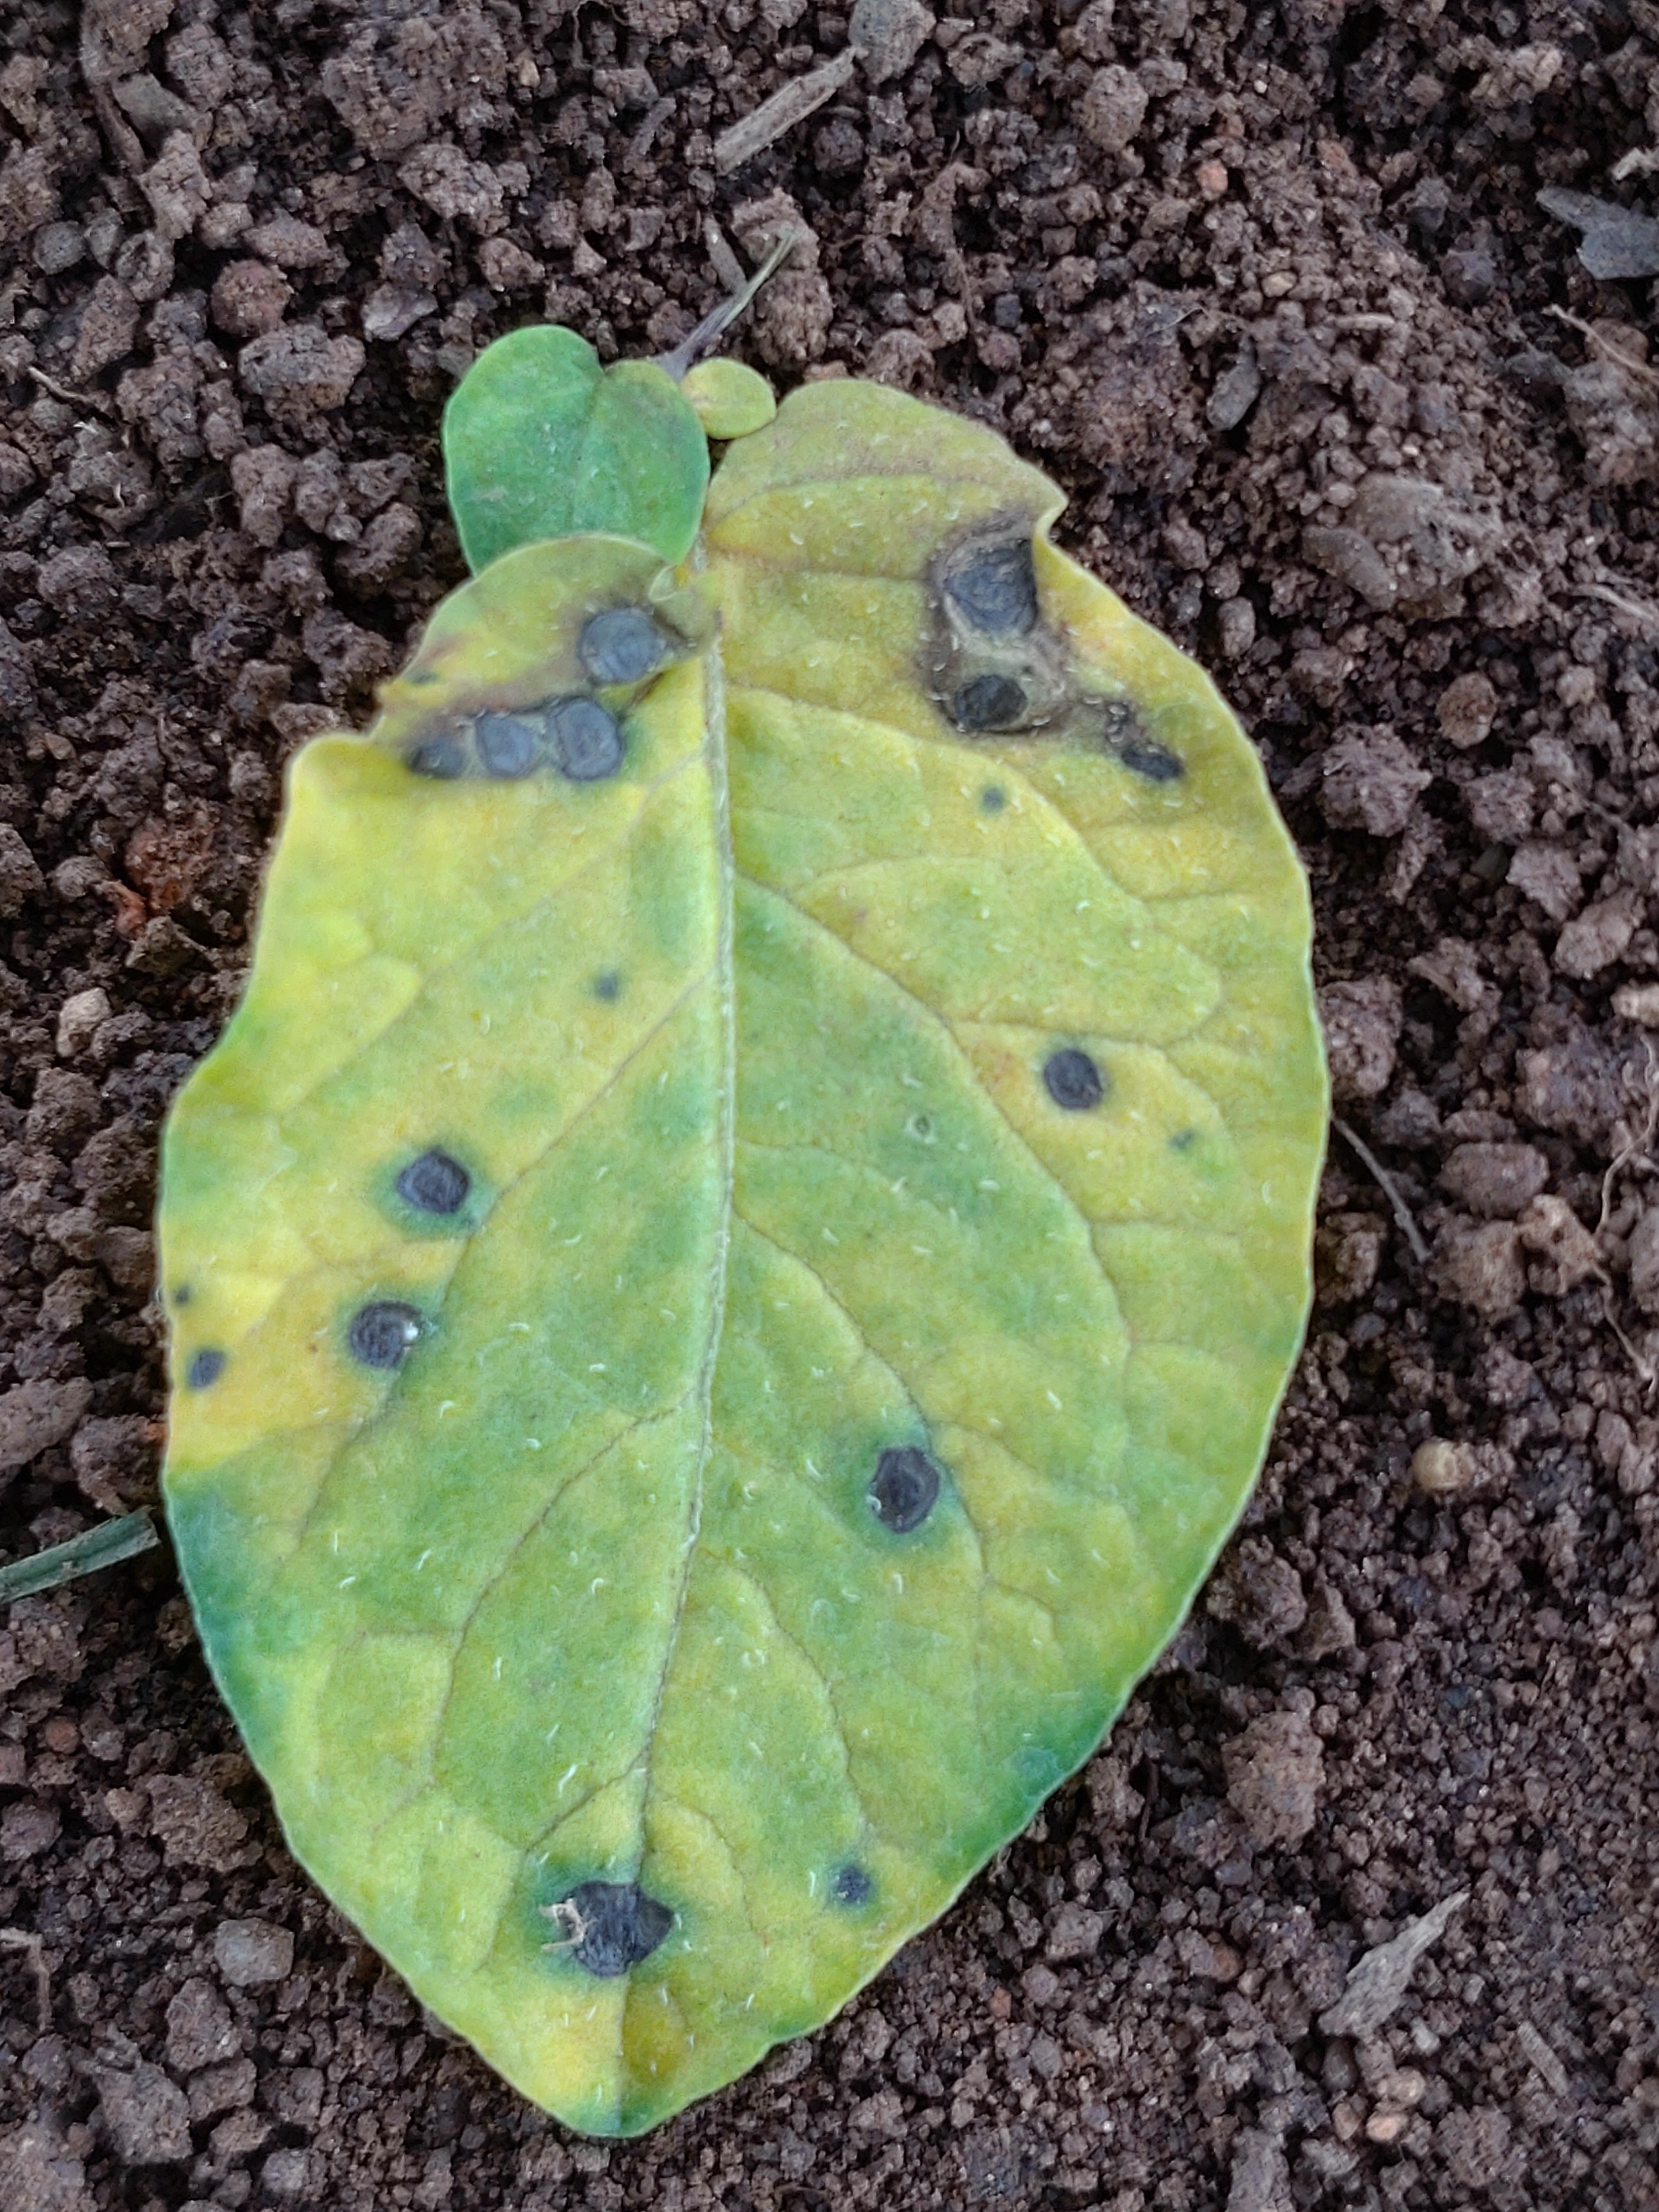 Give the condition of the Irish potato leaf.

late blight
